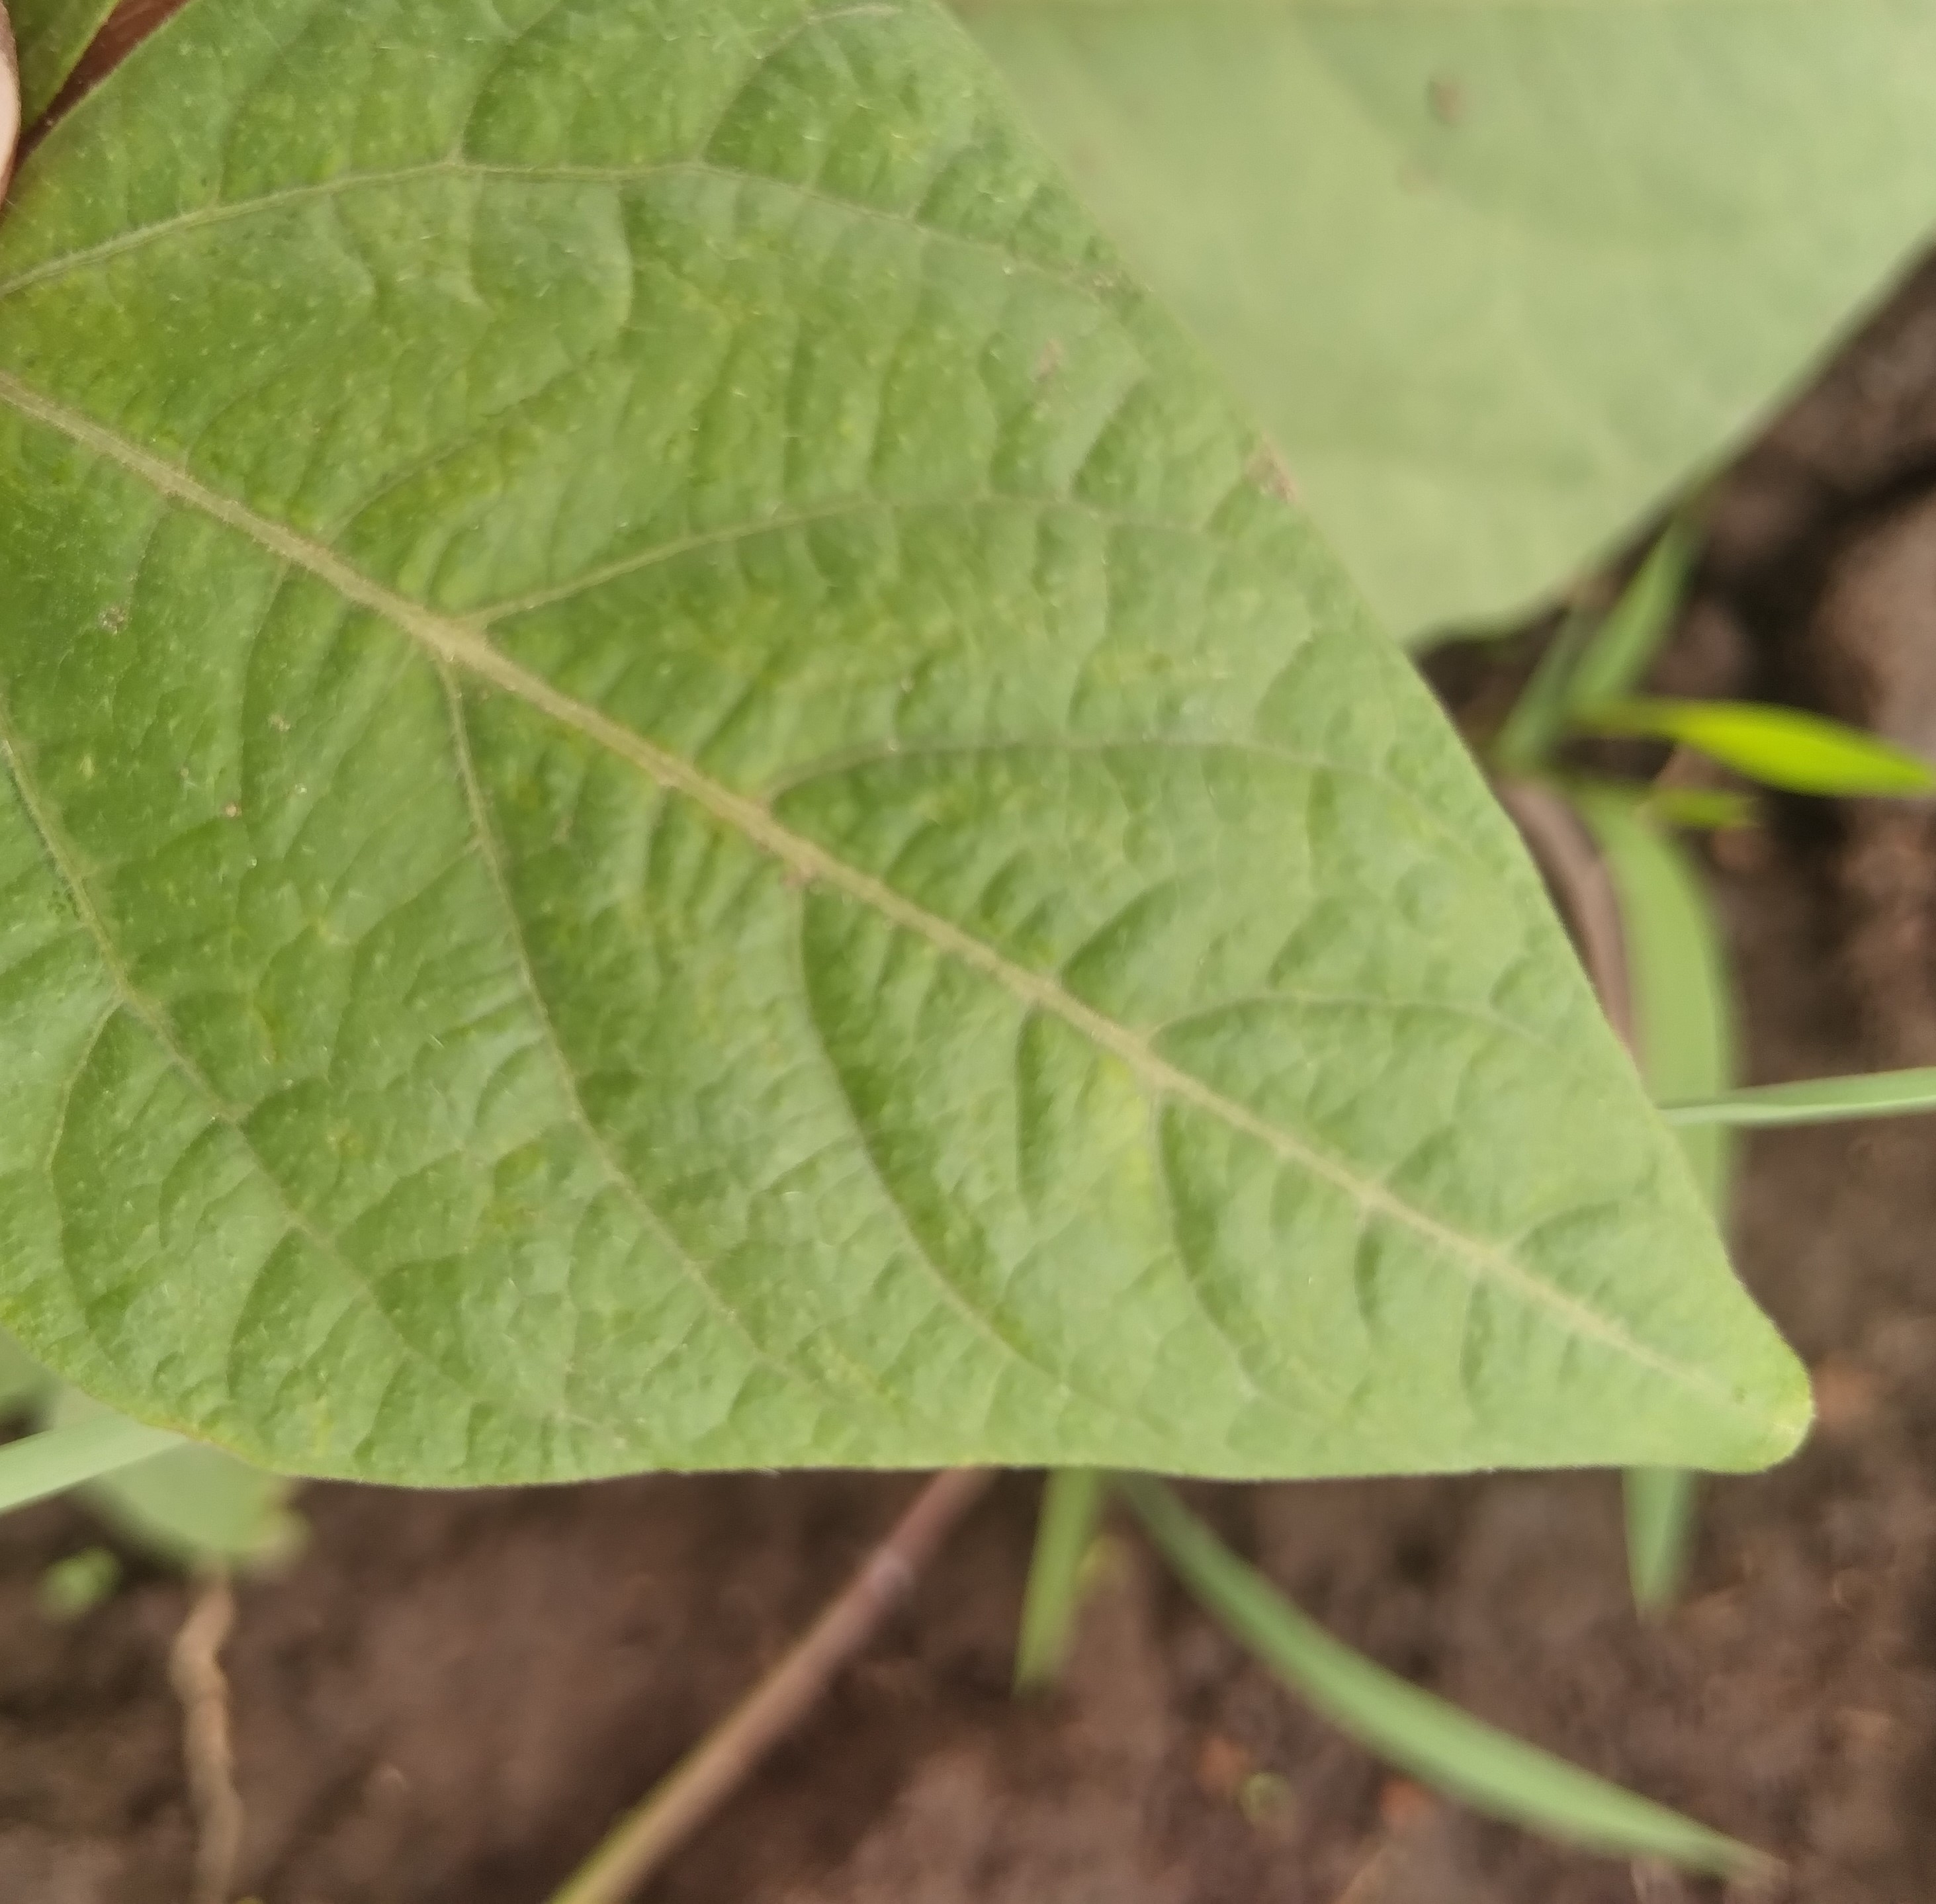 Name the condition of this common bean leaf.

healthy
